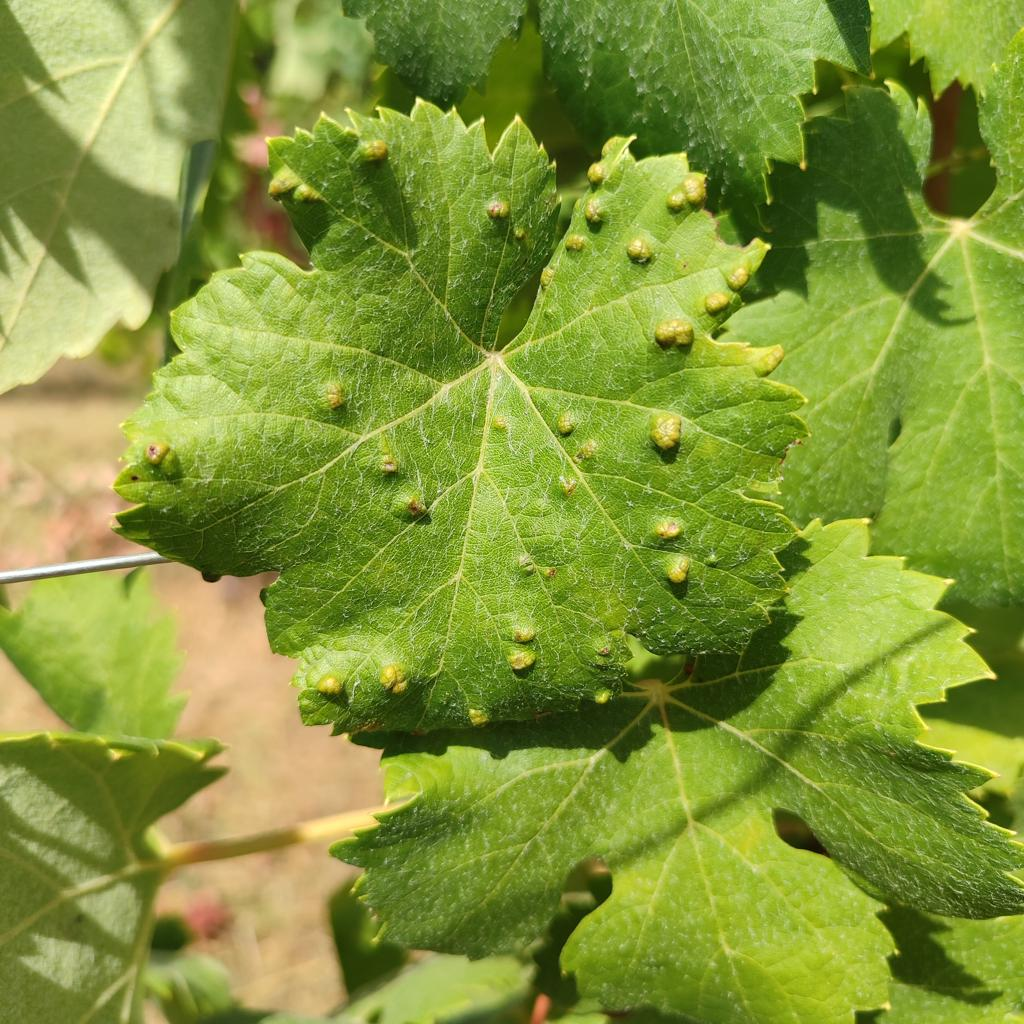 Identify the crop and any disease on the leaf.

grapevine, erineum mite
